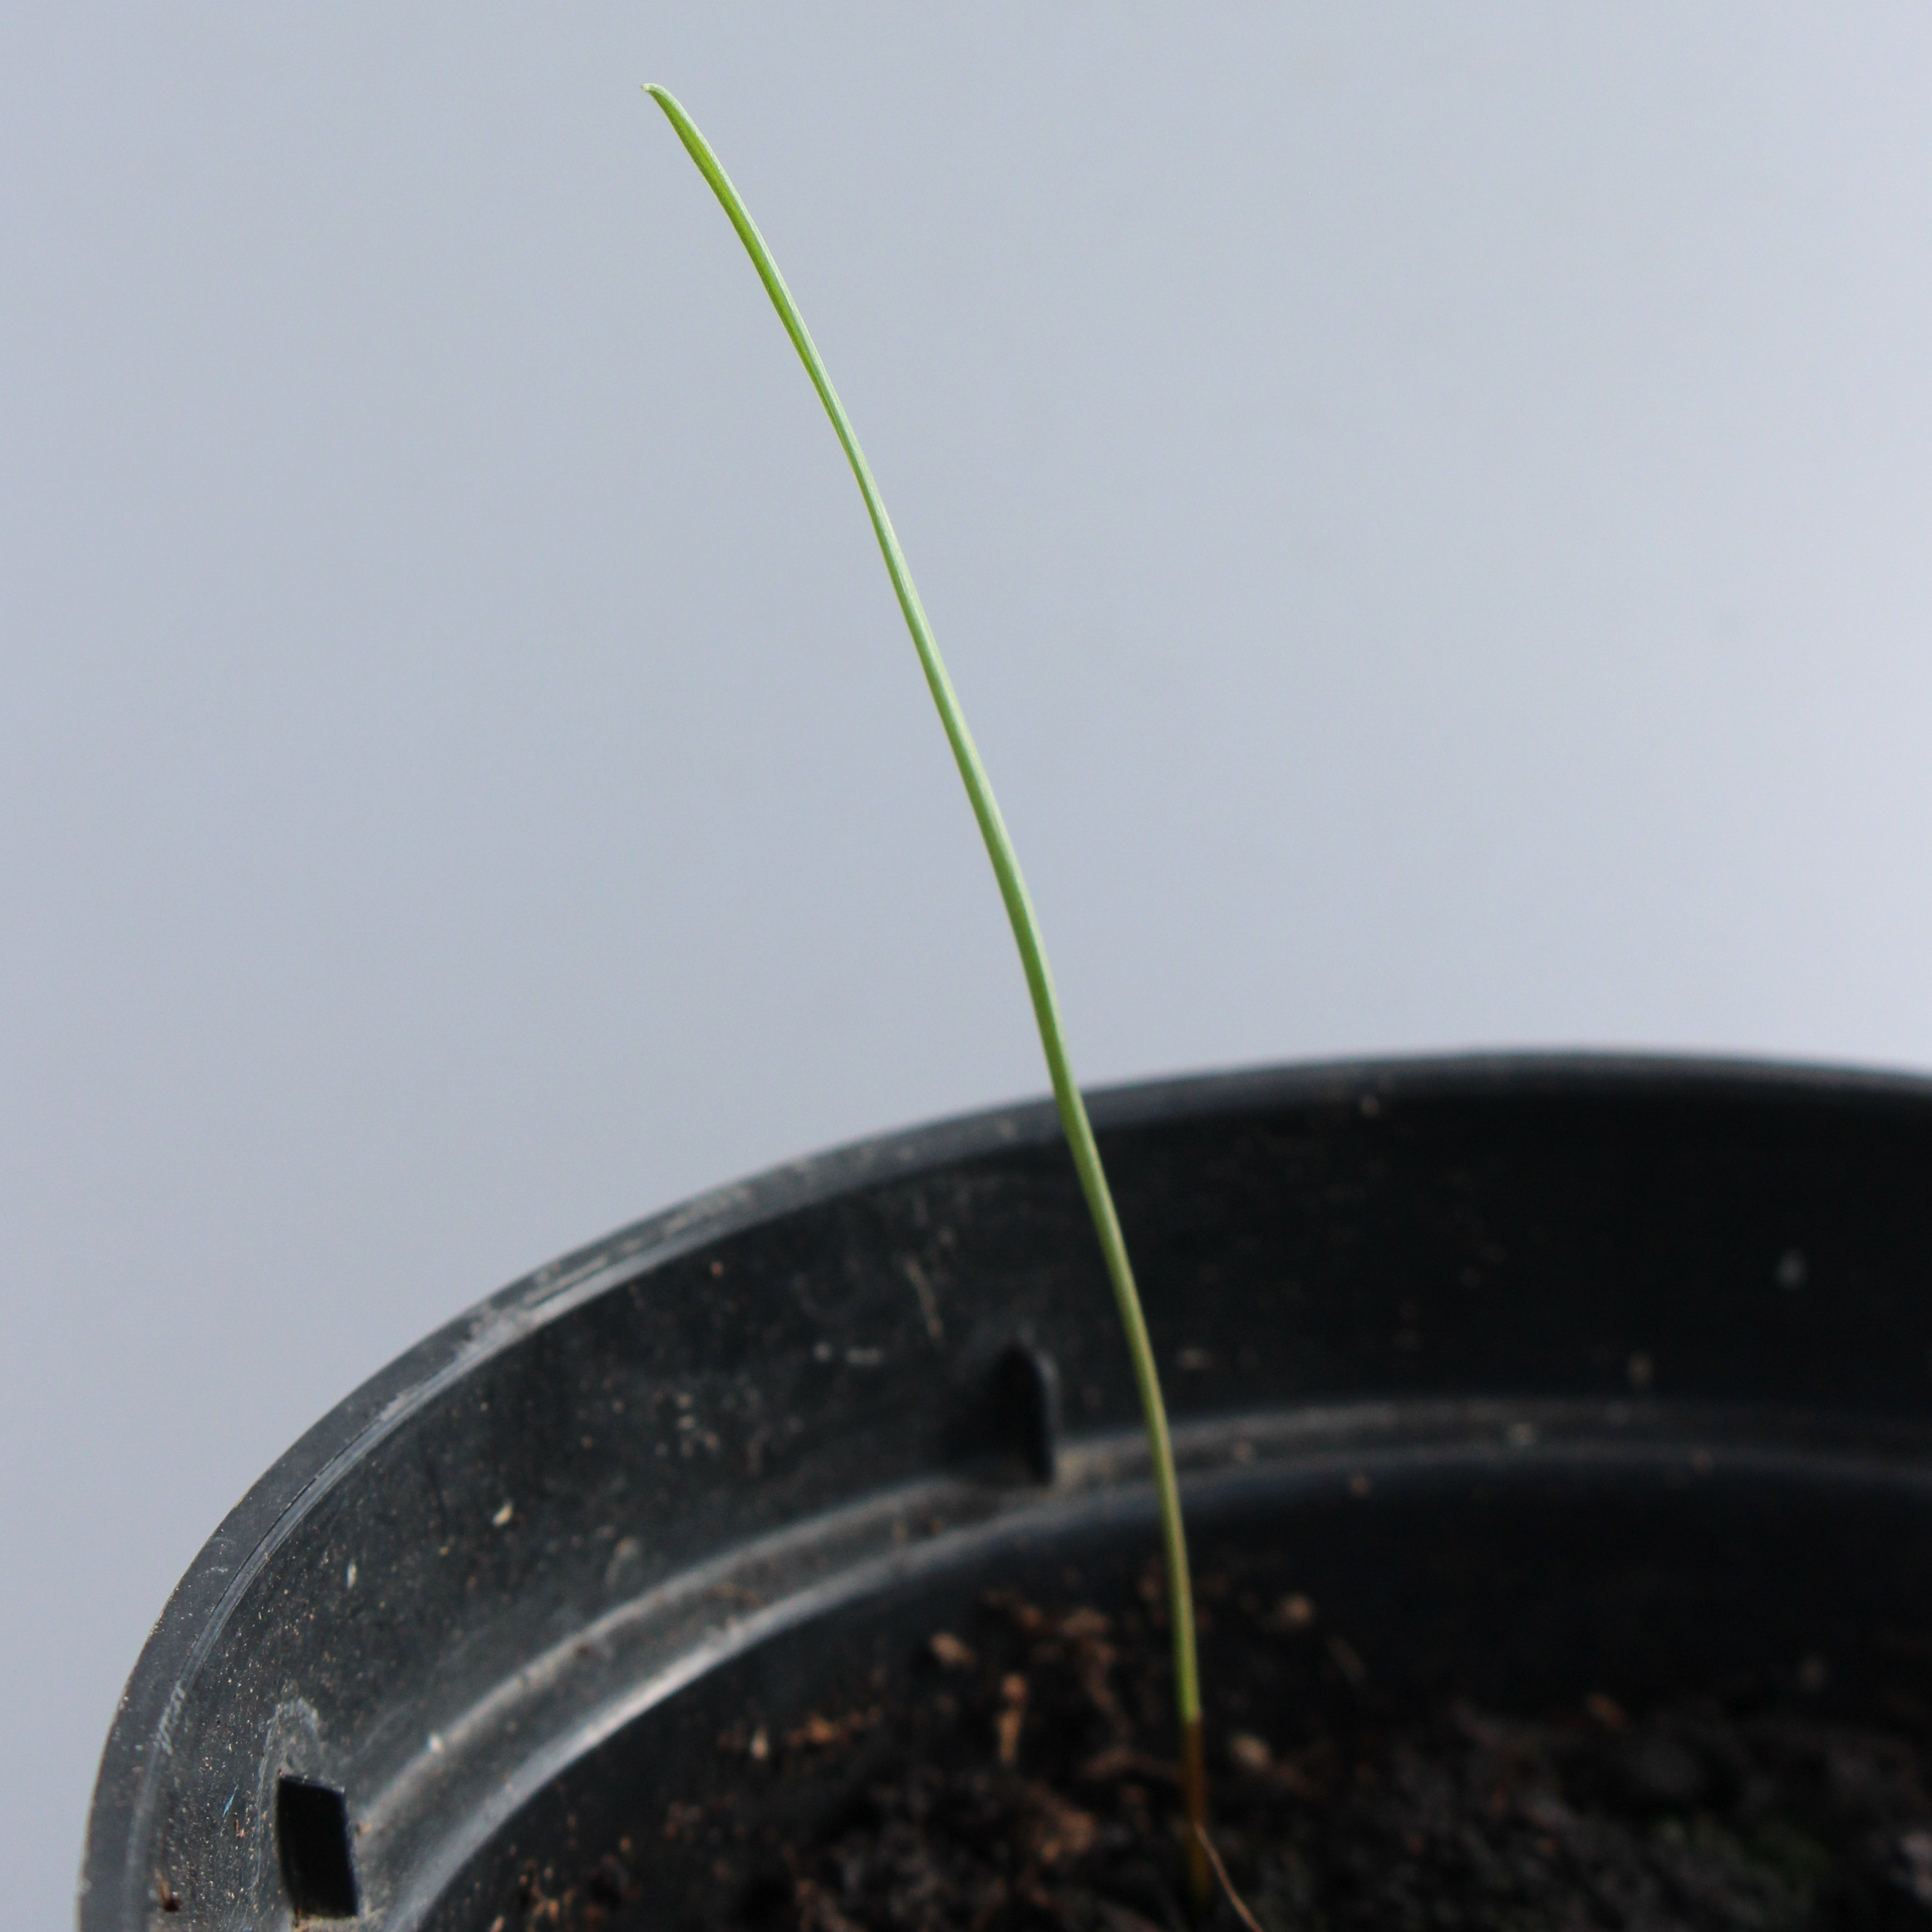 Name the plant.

Lolium multiflorum
